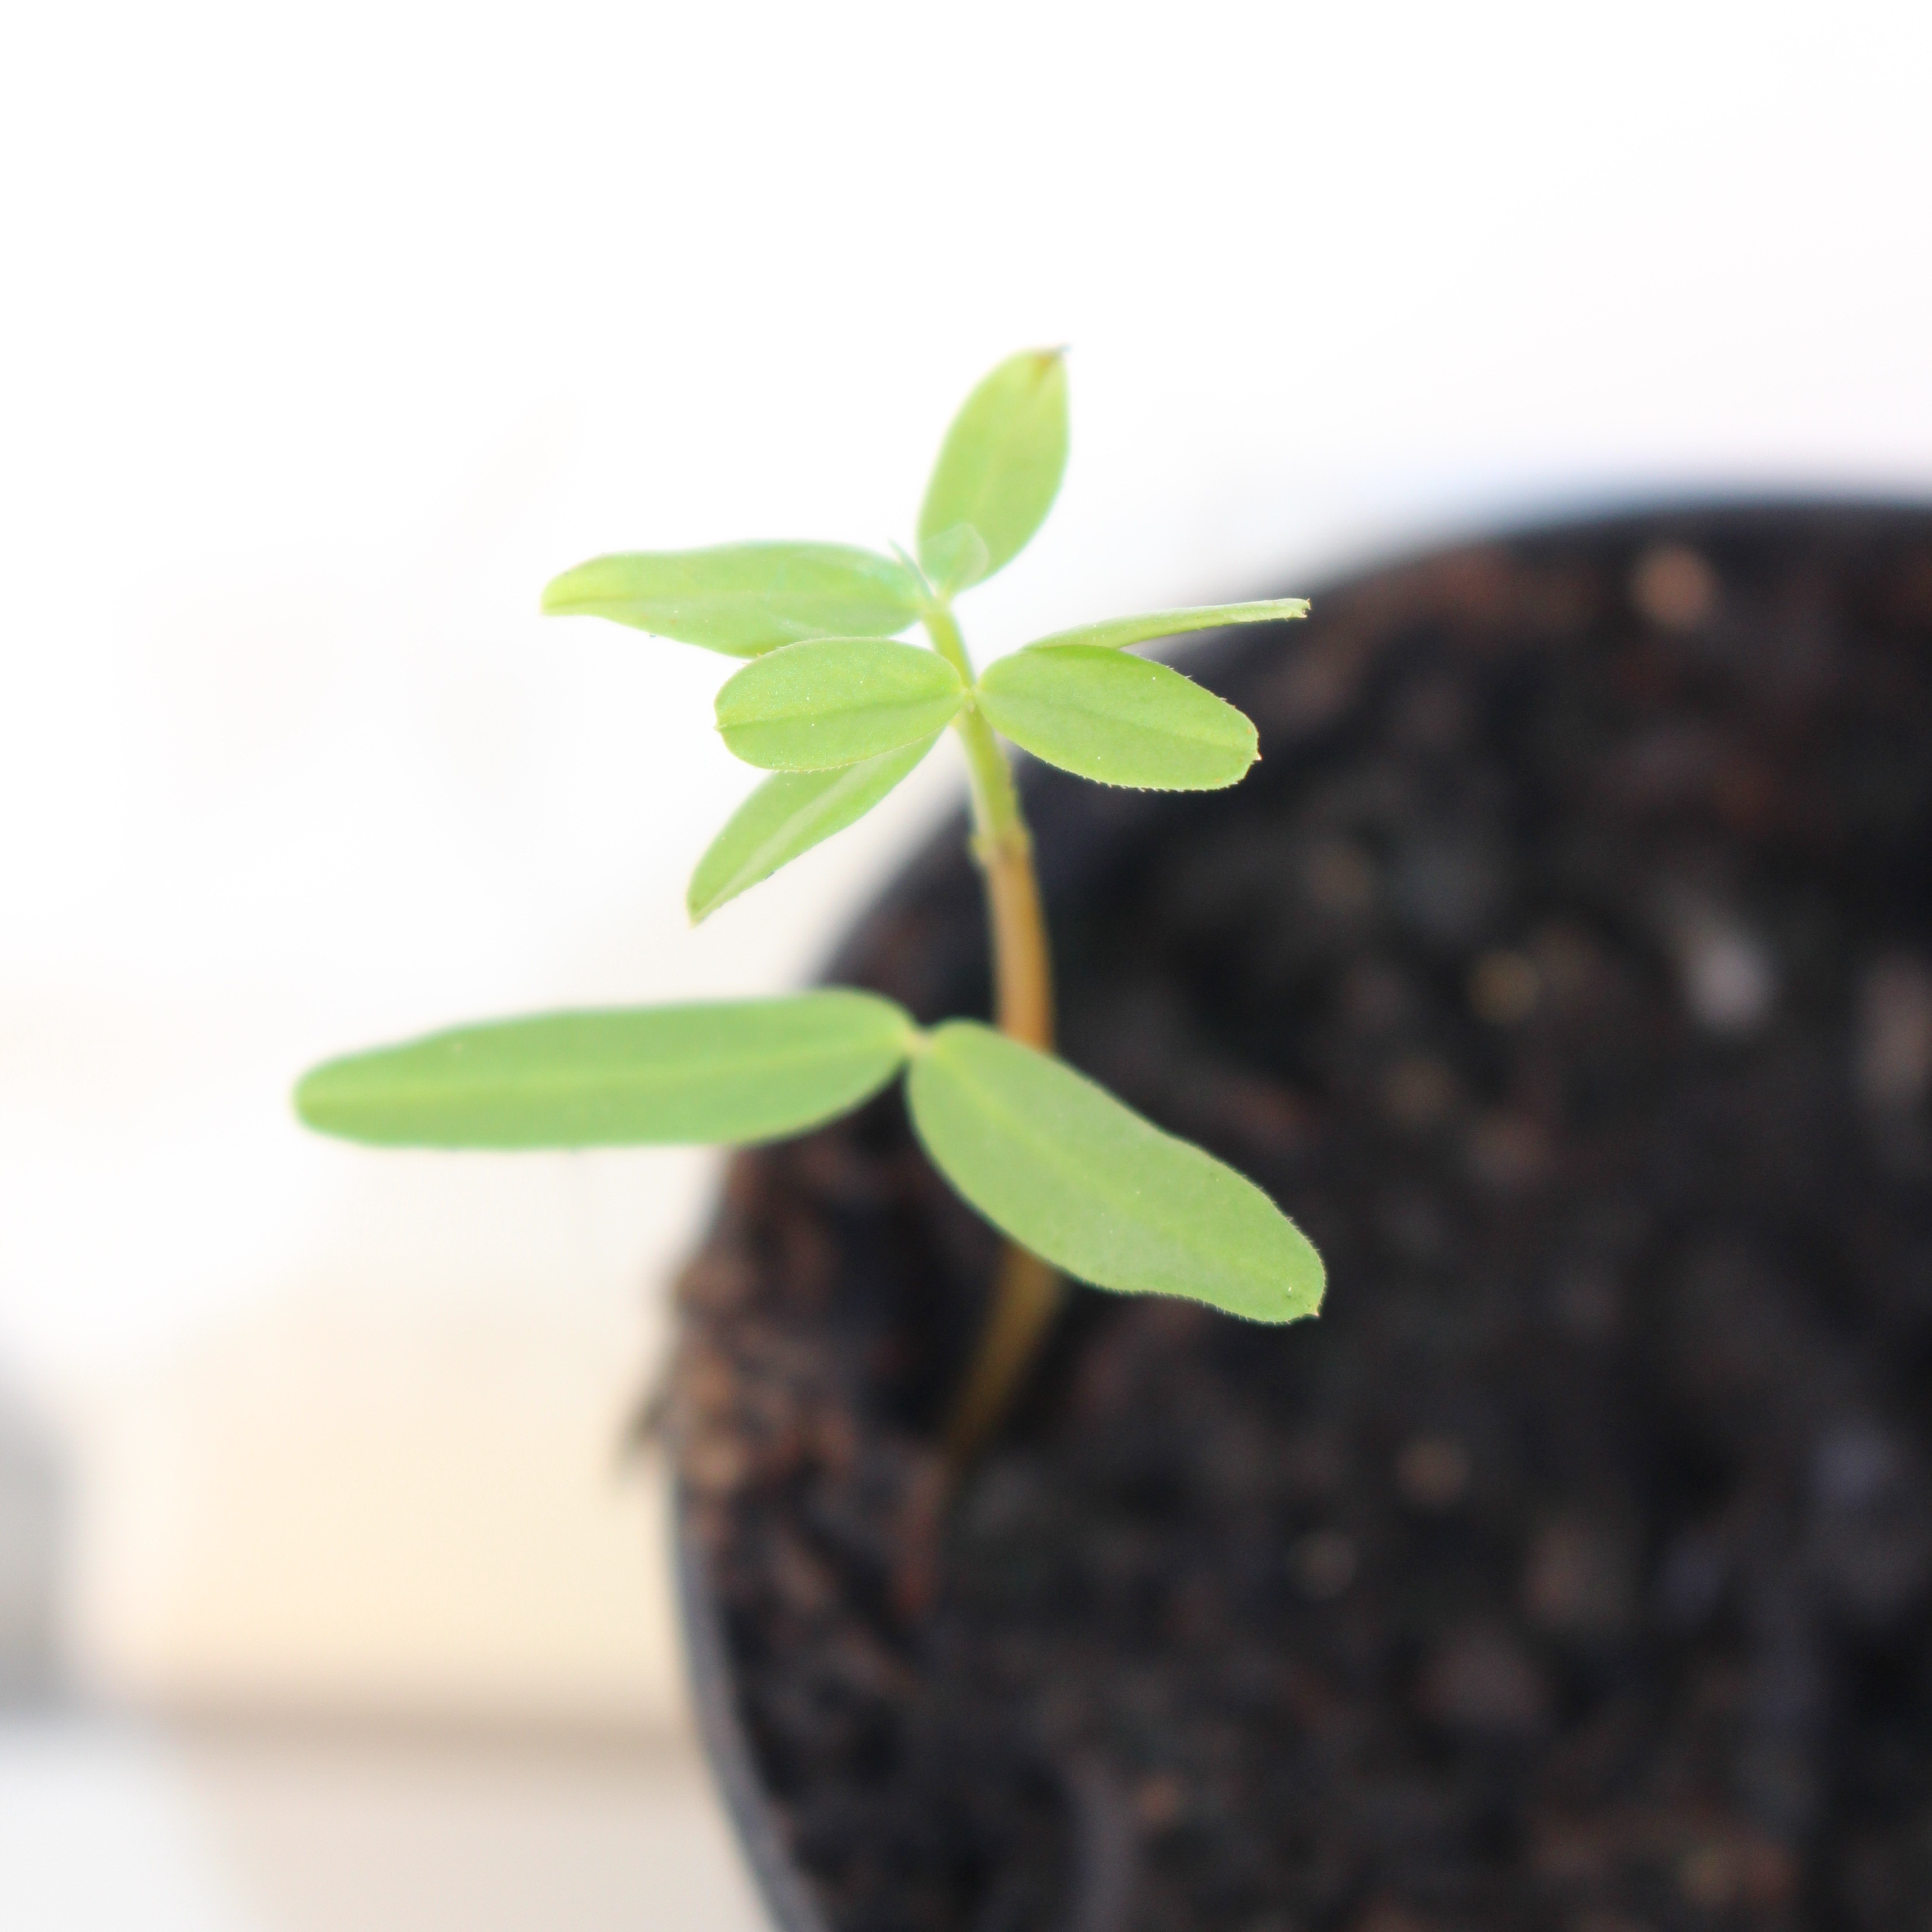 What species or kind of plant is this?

Vicia sativa
